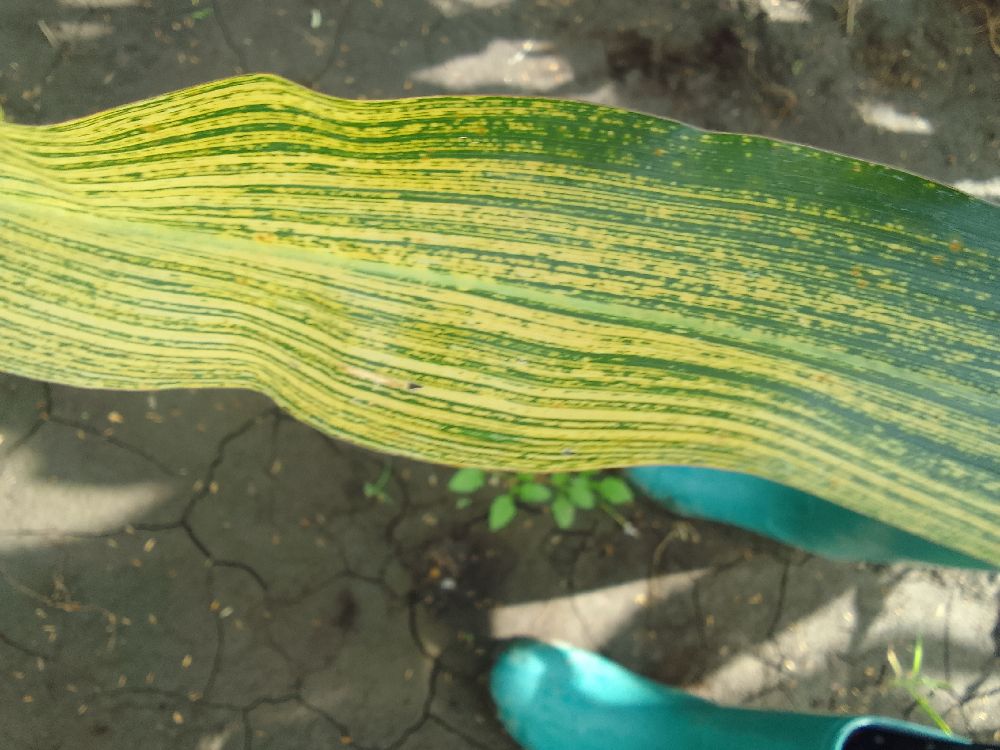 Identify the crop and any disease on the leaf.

maize, maize streak virus
